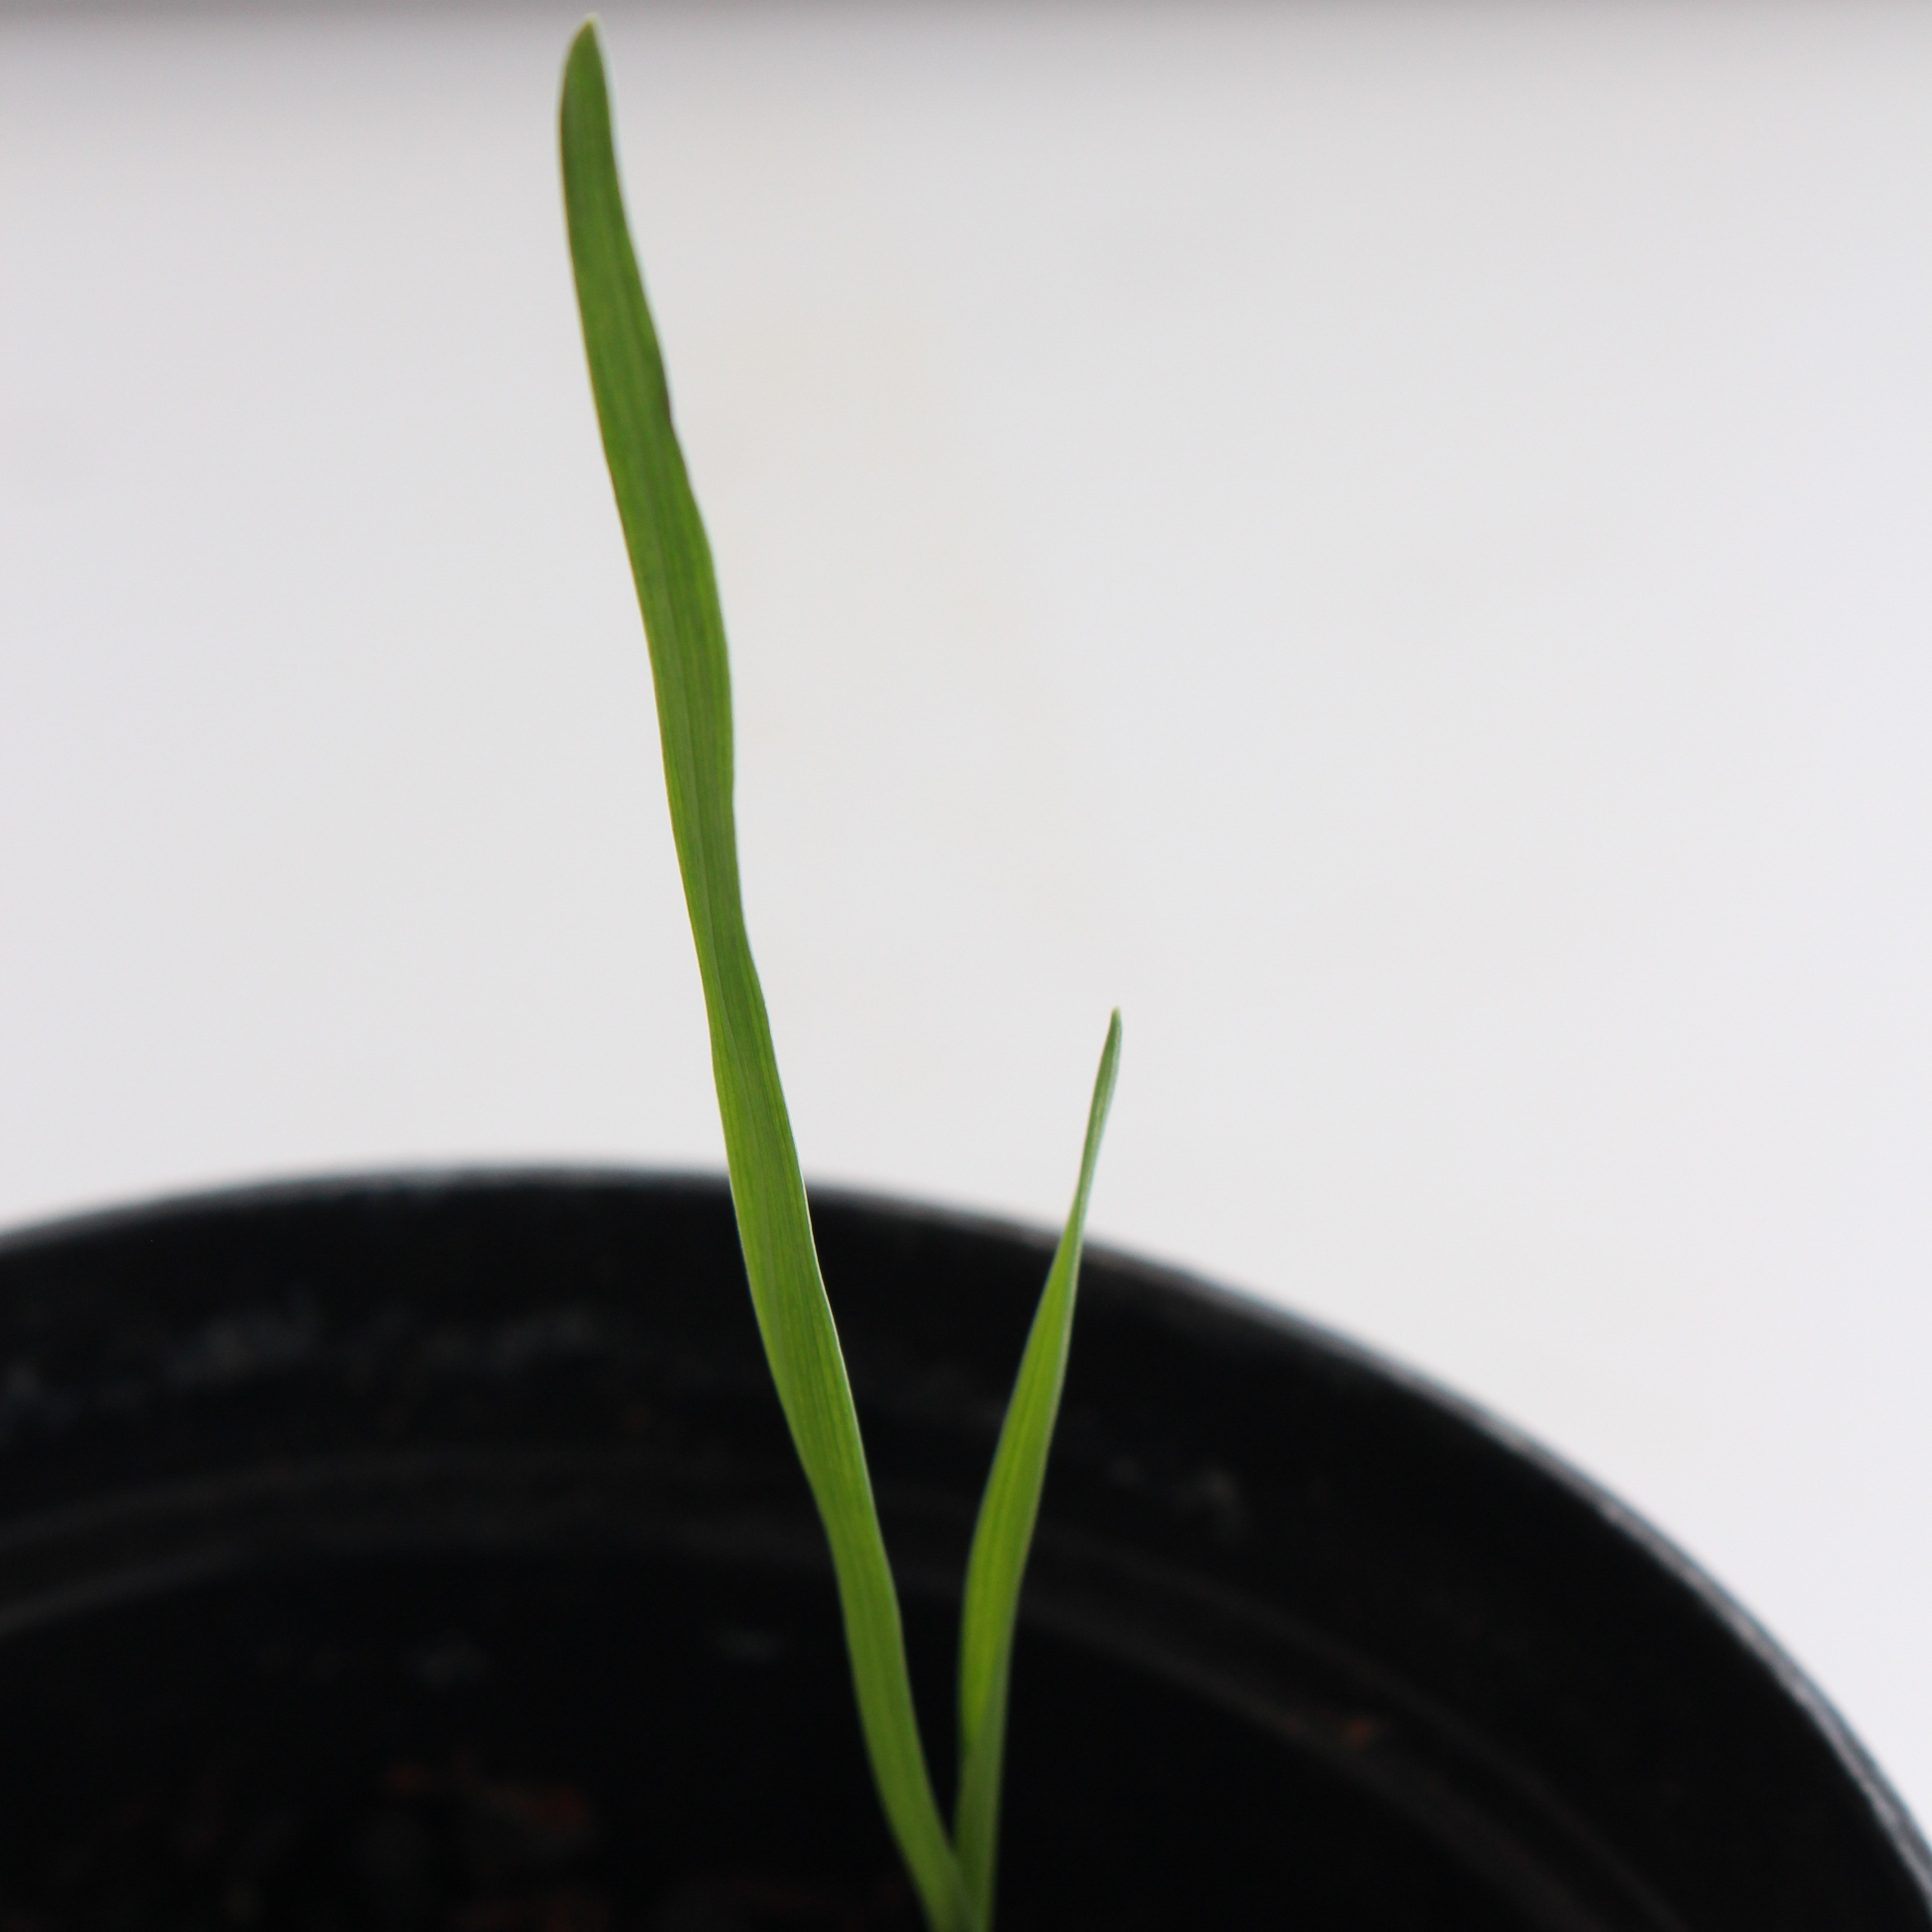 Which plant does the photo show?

Avena sterilis
